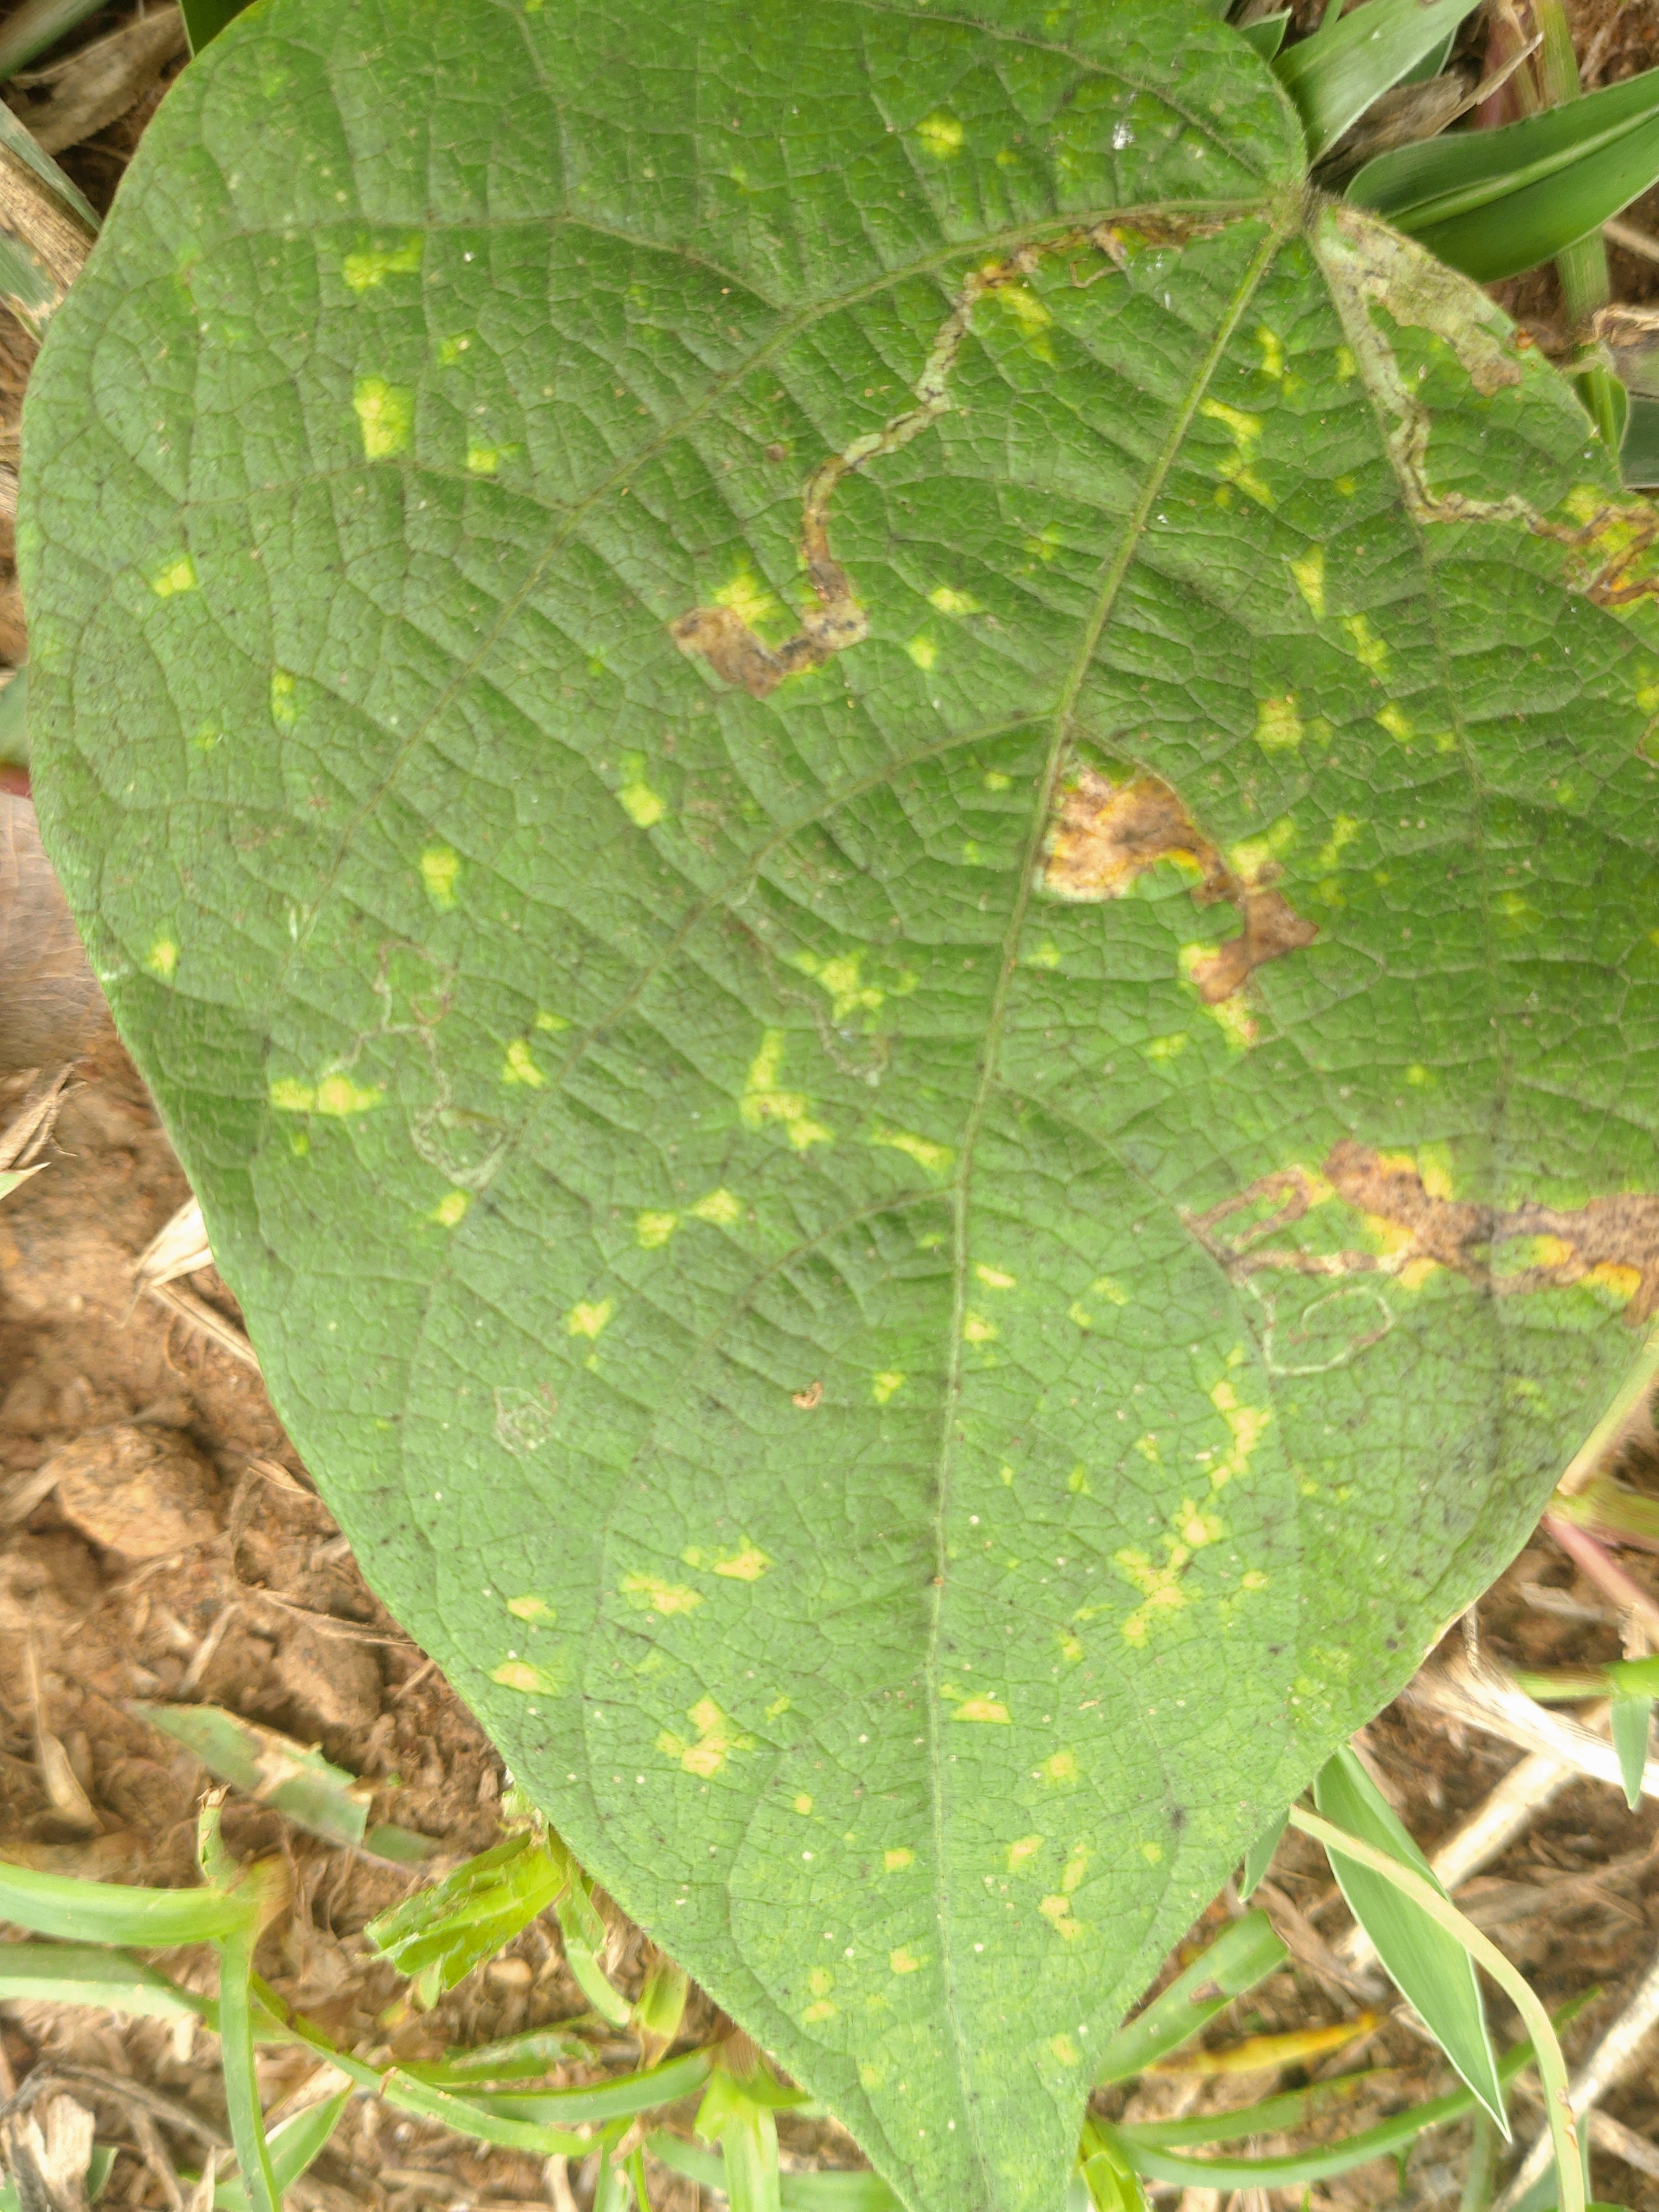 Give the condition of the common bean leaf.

rust
